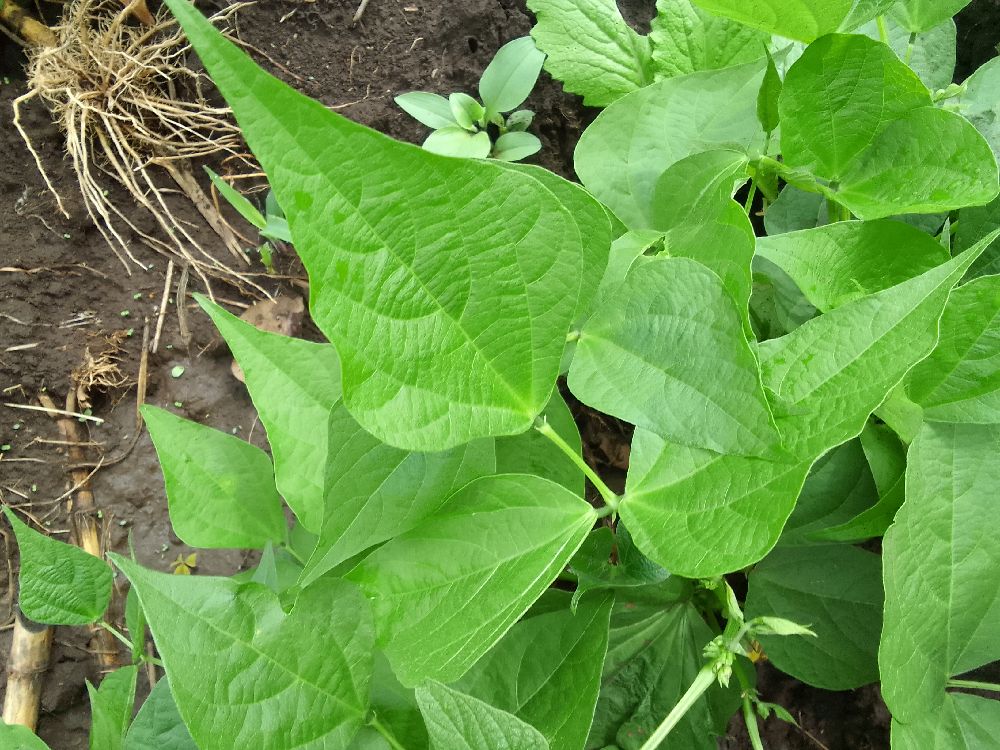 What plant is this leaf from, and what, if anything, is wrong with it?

common bean, healthy
